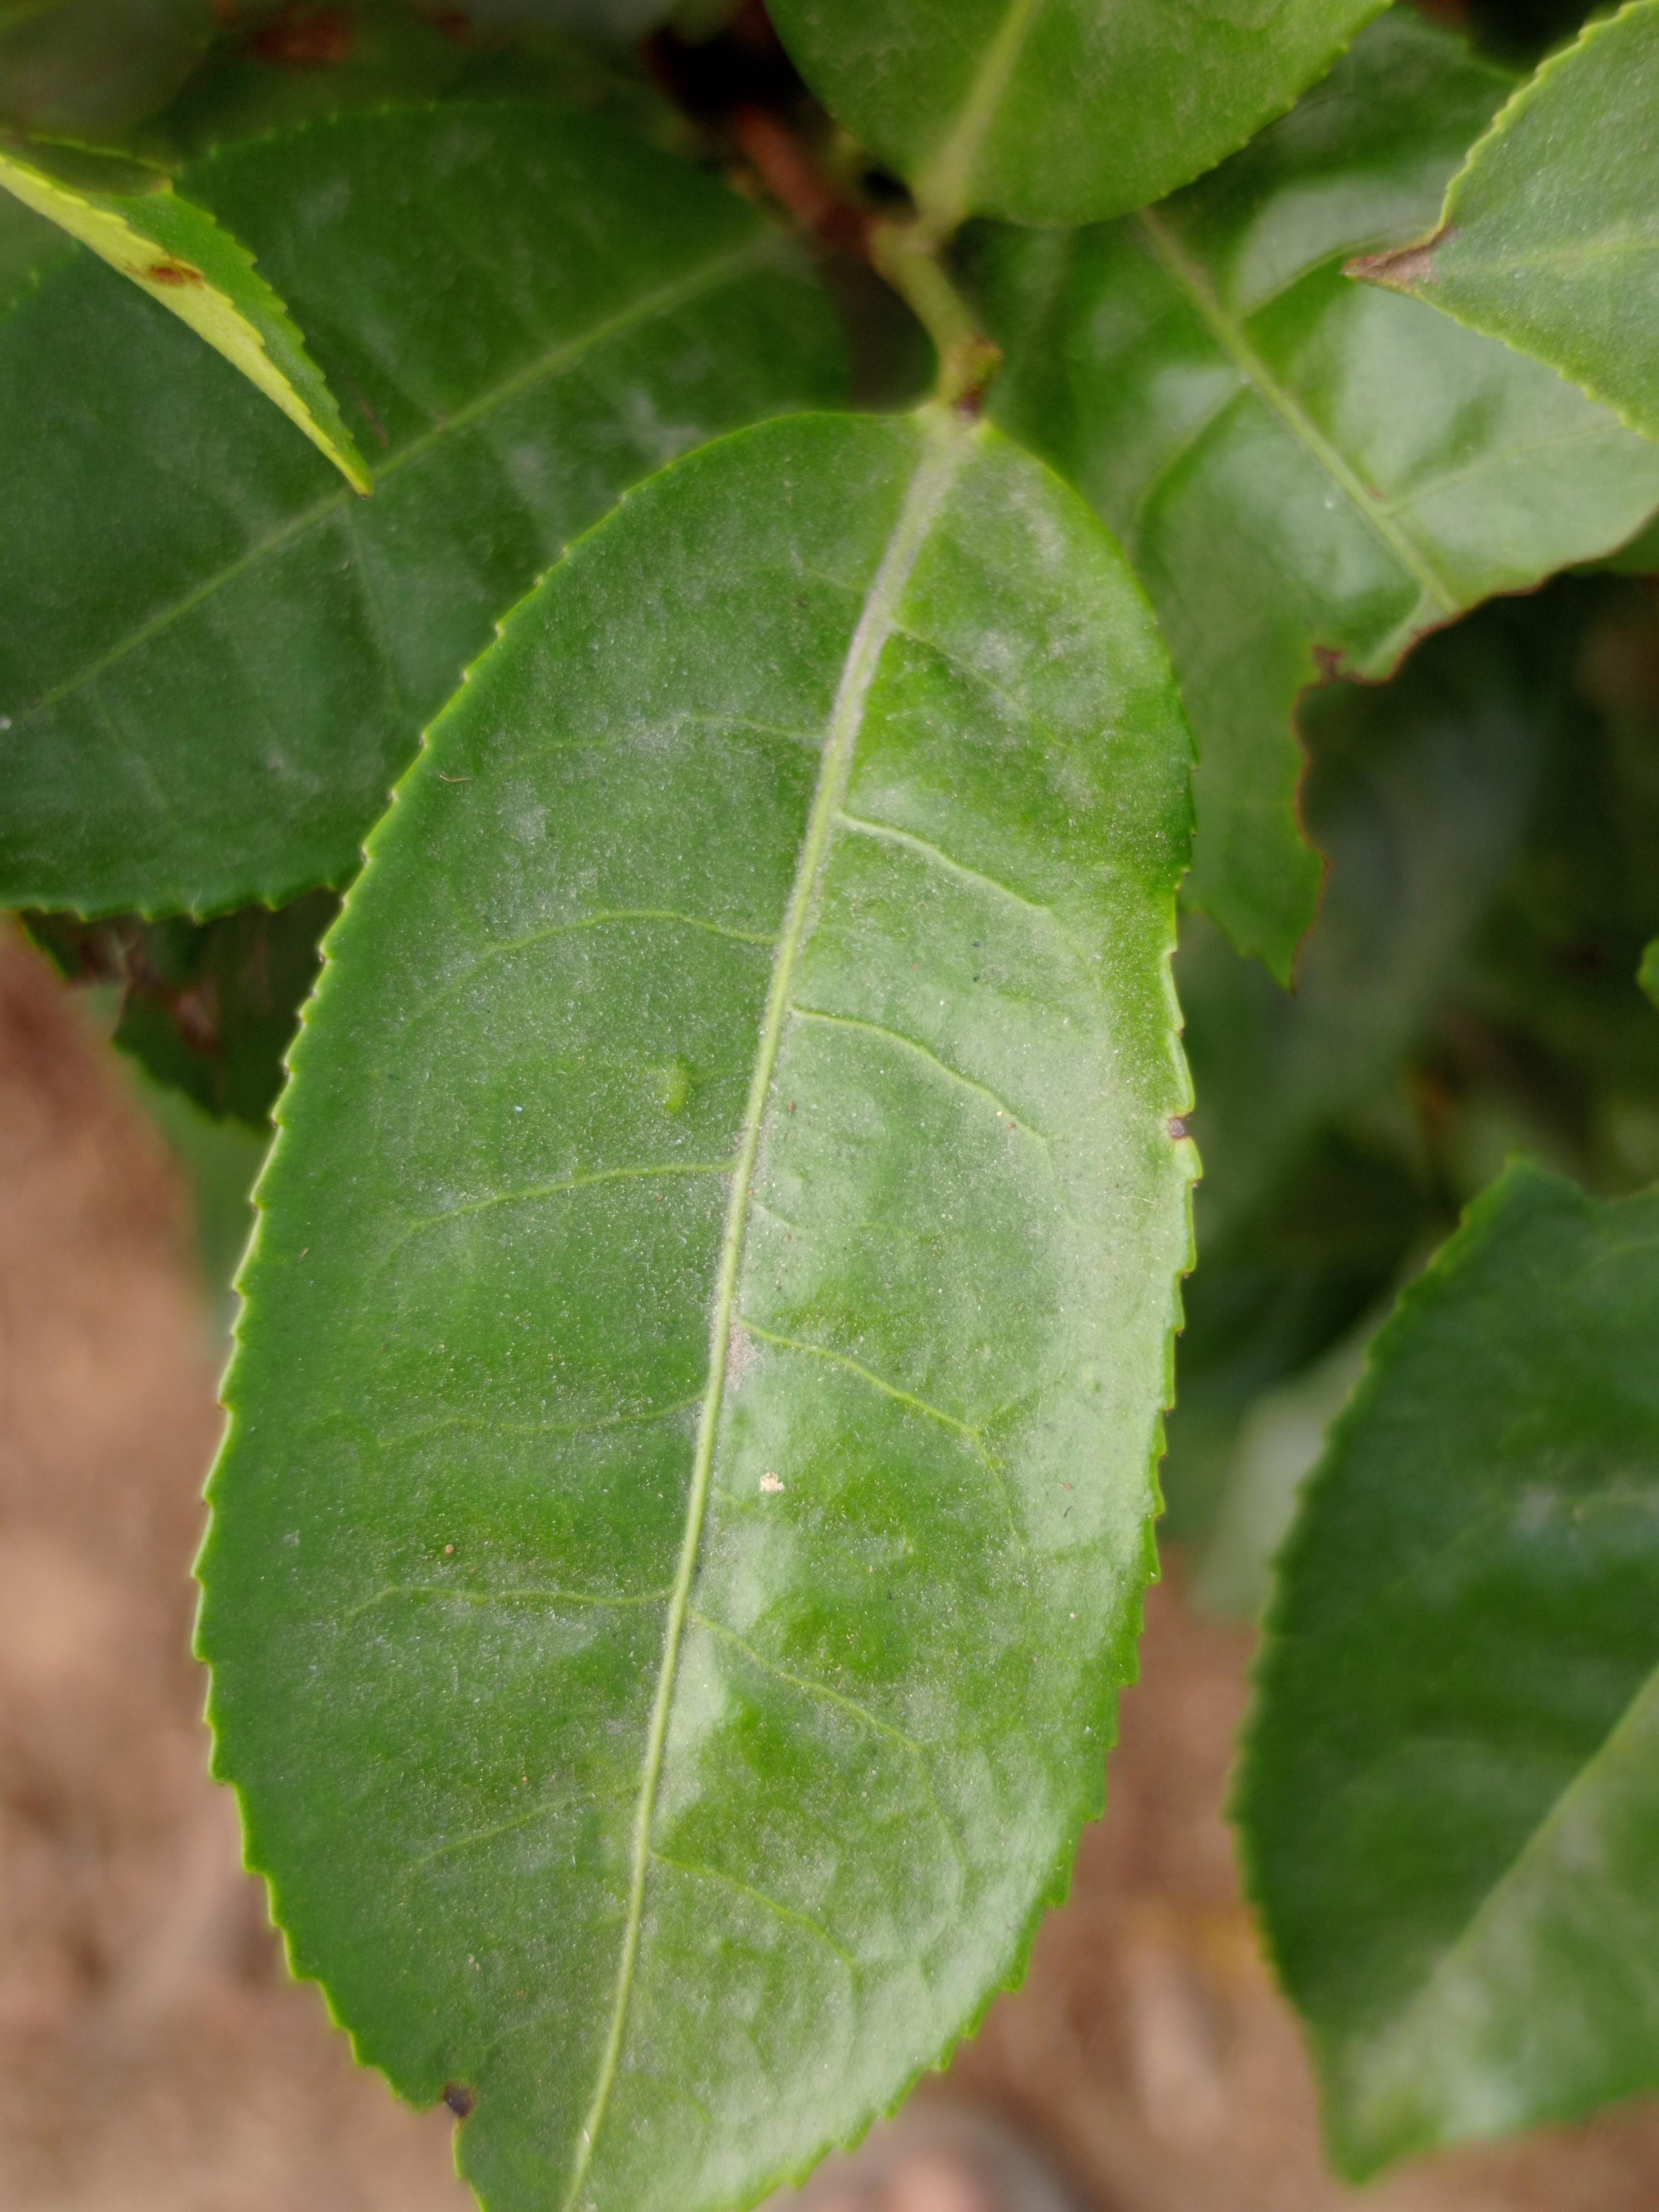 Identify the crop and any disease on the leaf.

tea, healthy leaf
